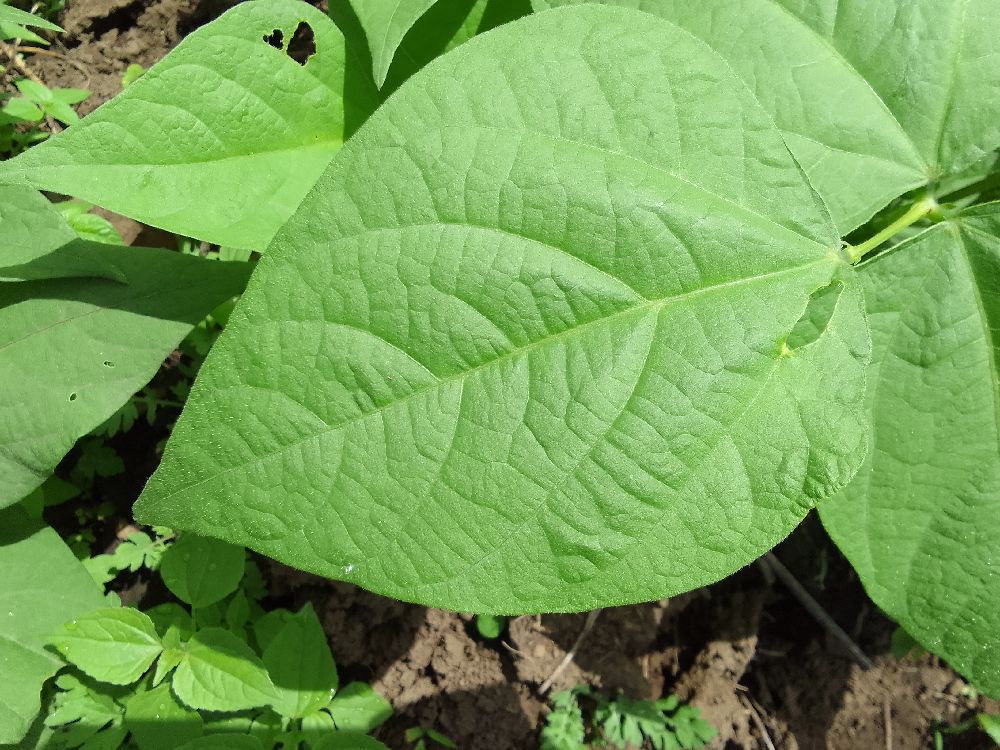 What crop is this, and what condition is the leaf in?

common bean, healthy
